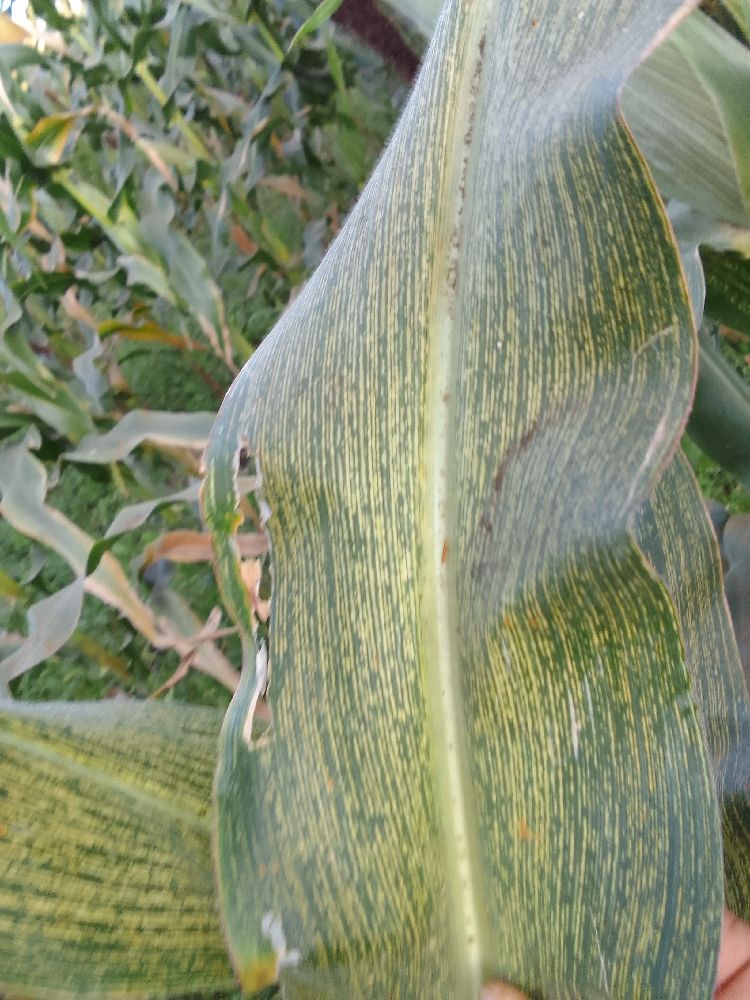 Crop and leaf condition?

maize, maize streak virus
